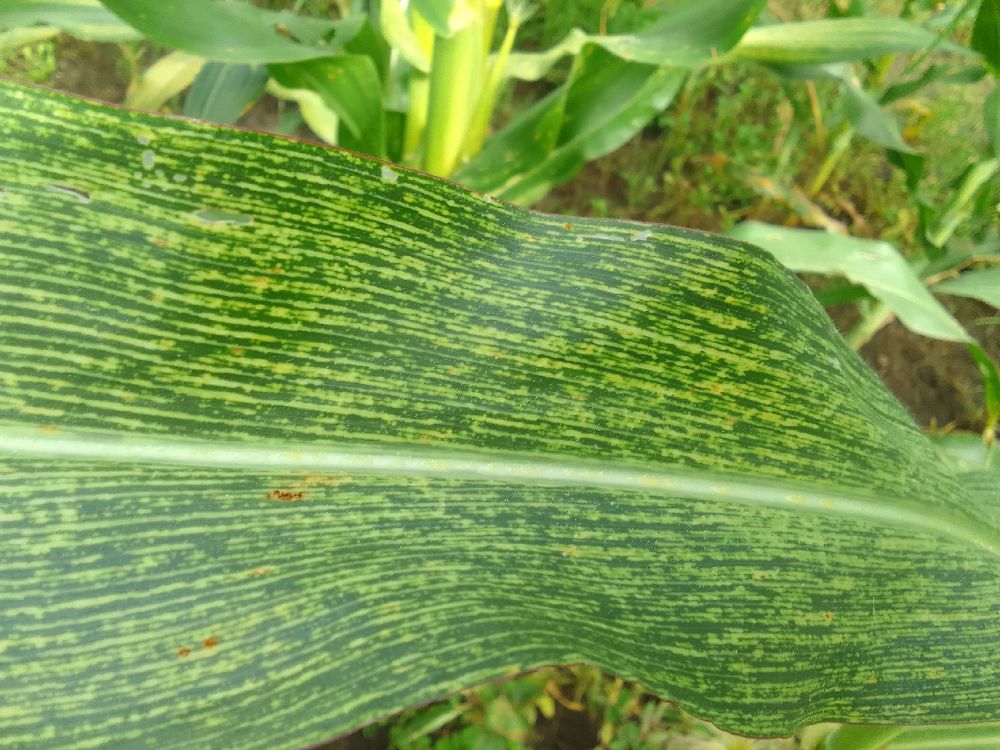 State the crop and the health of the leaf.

maize, maize streak virus
